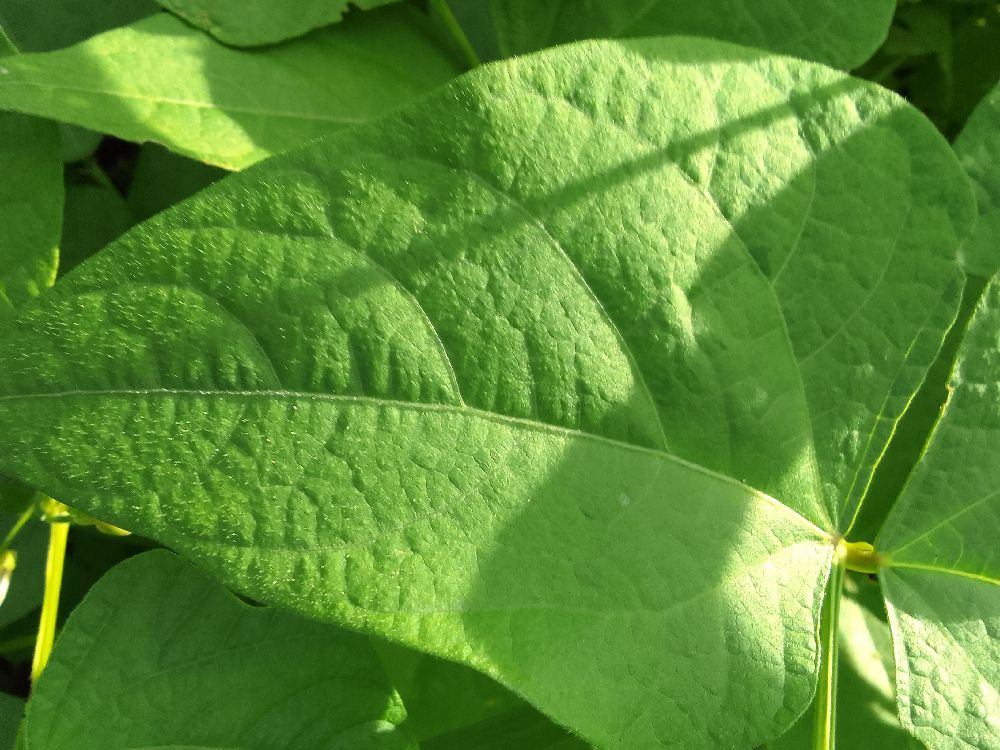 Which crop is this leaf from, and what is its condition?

common bean, healthy
